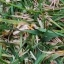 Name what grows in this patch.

grass
